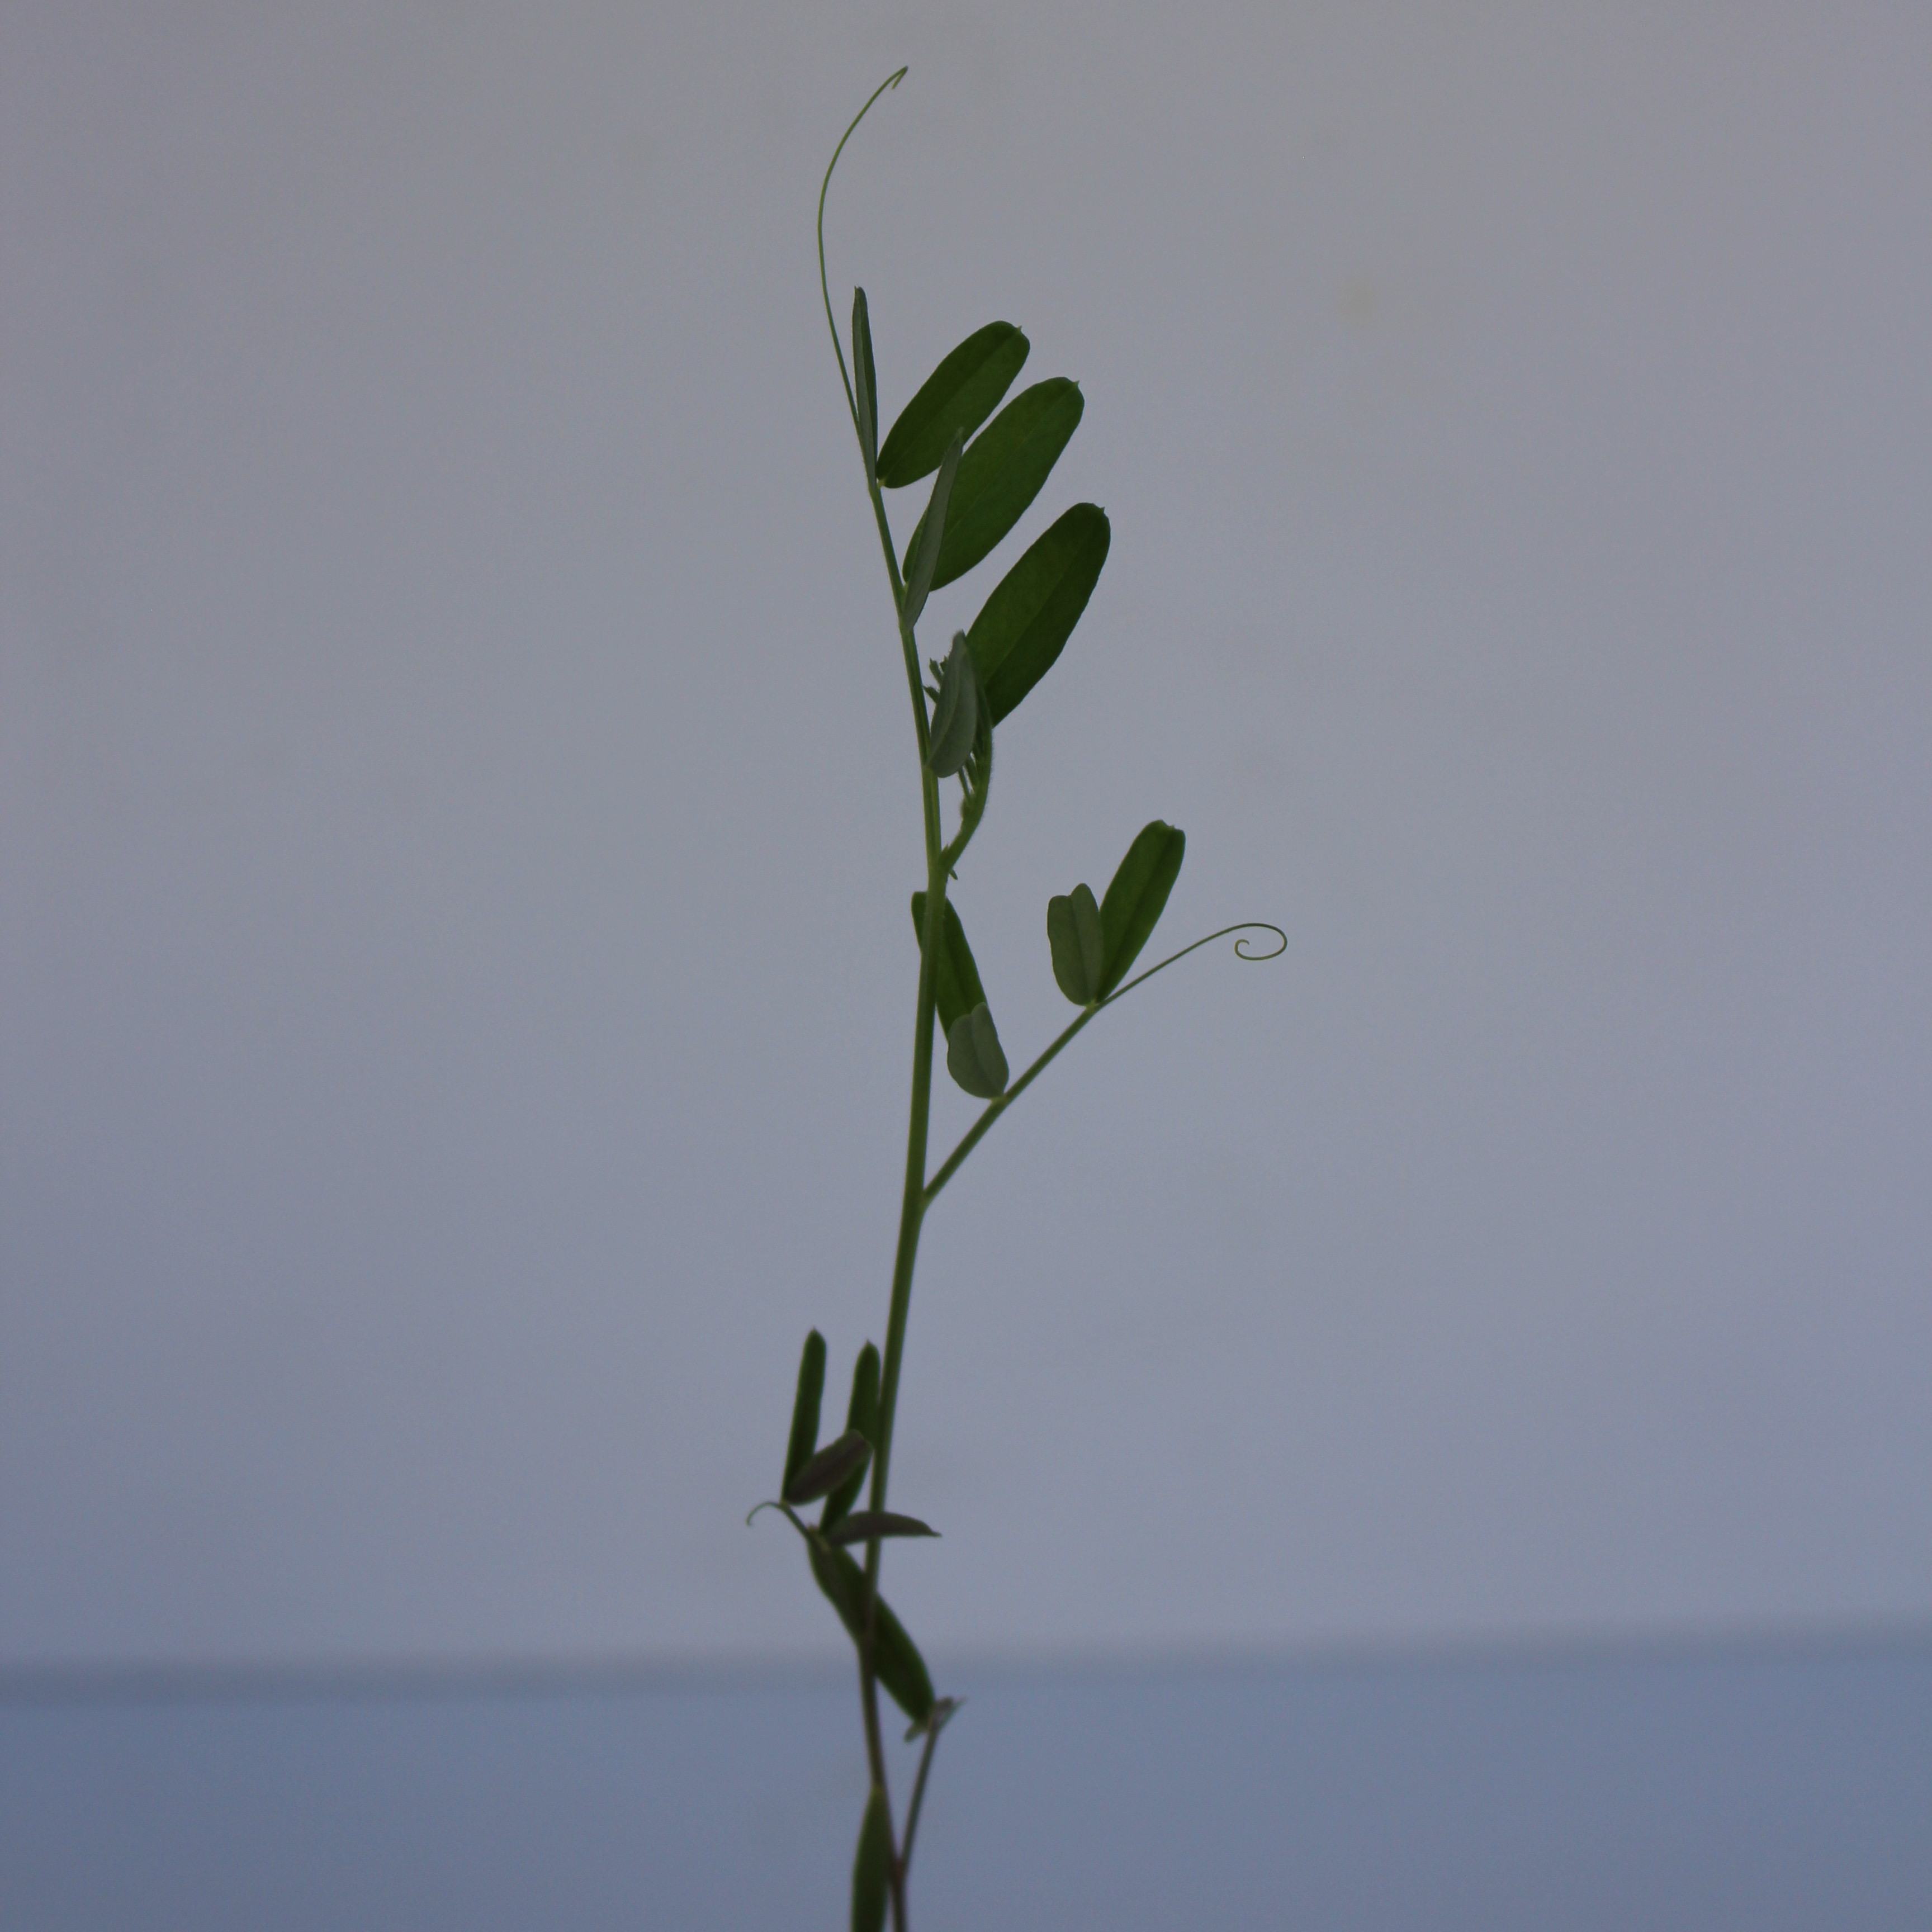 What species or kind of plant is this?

Vicia sativa
